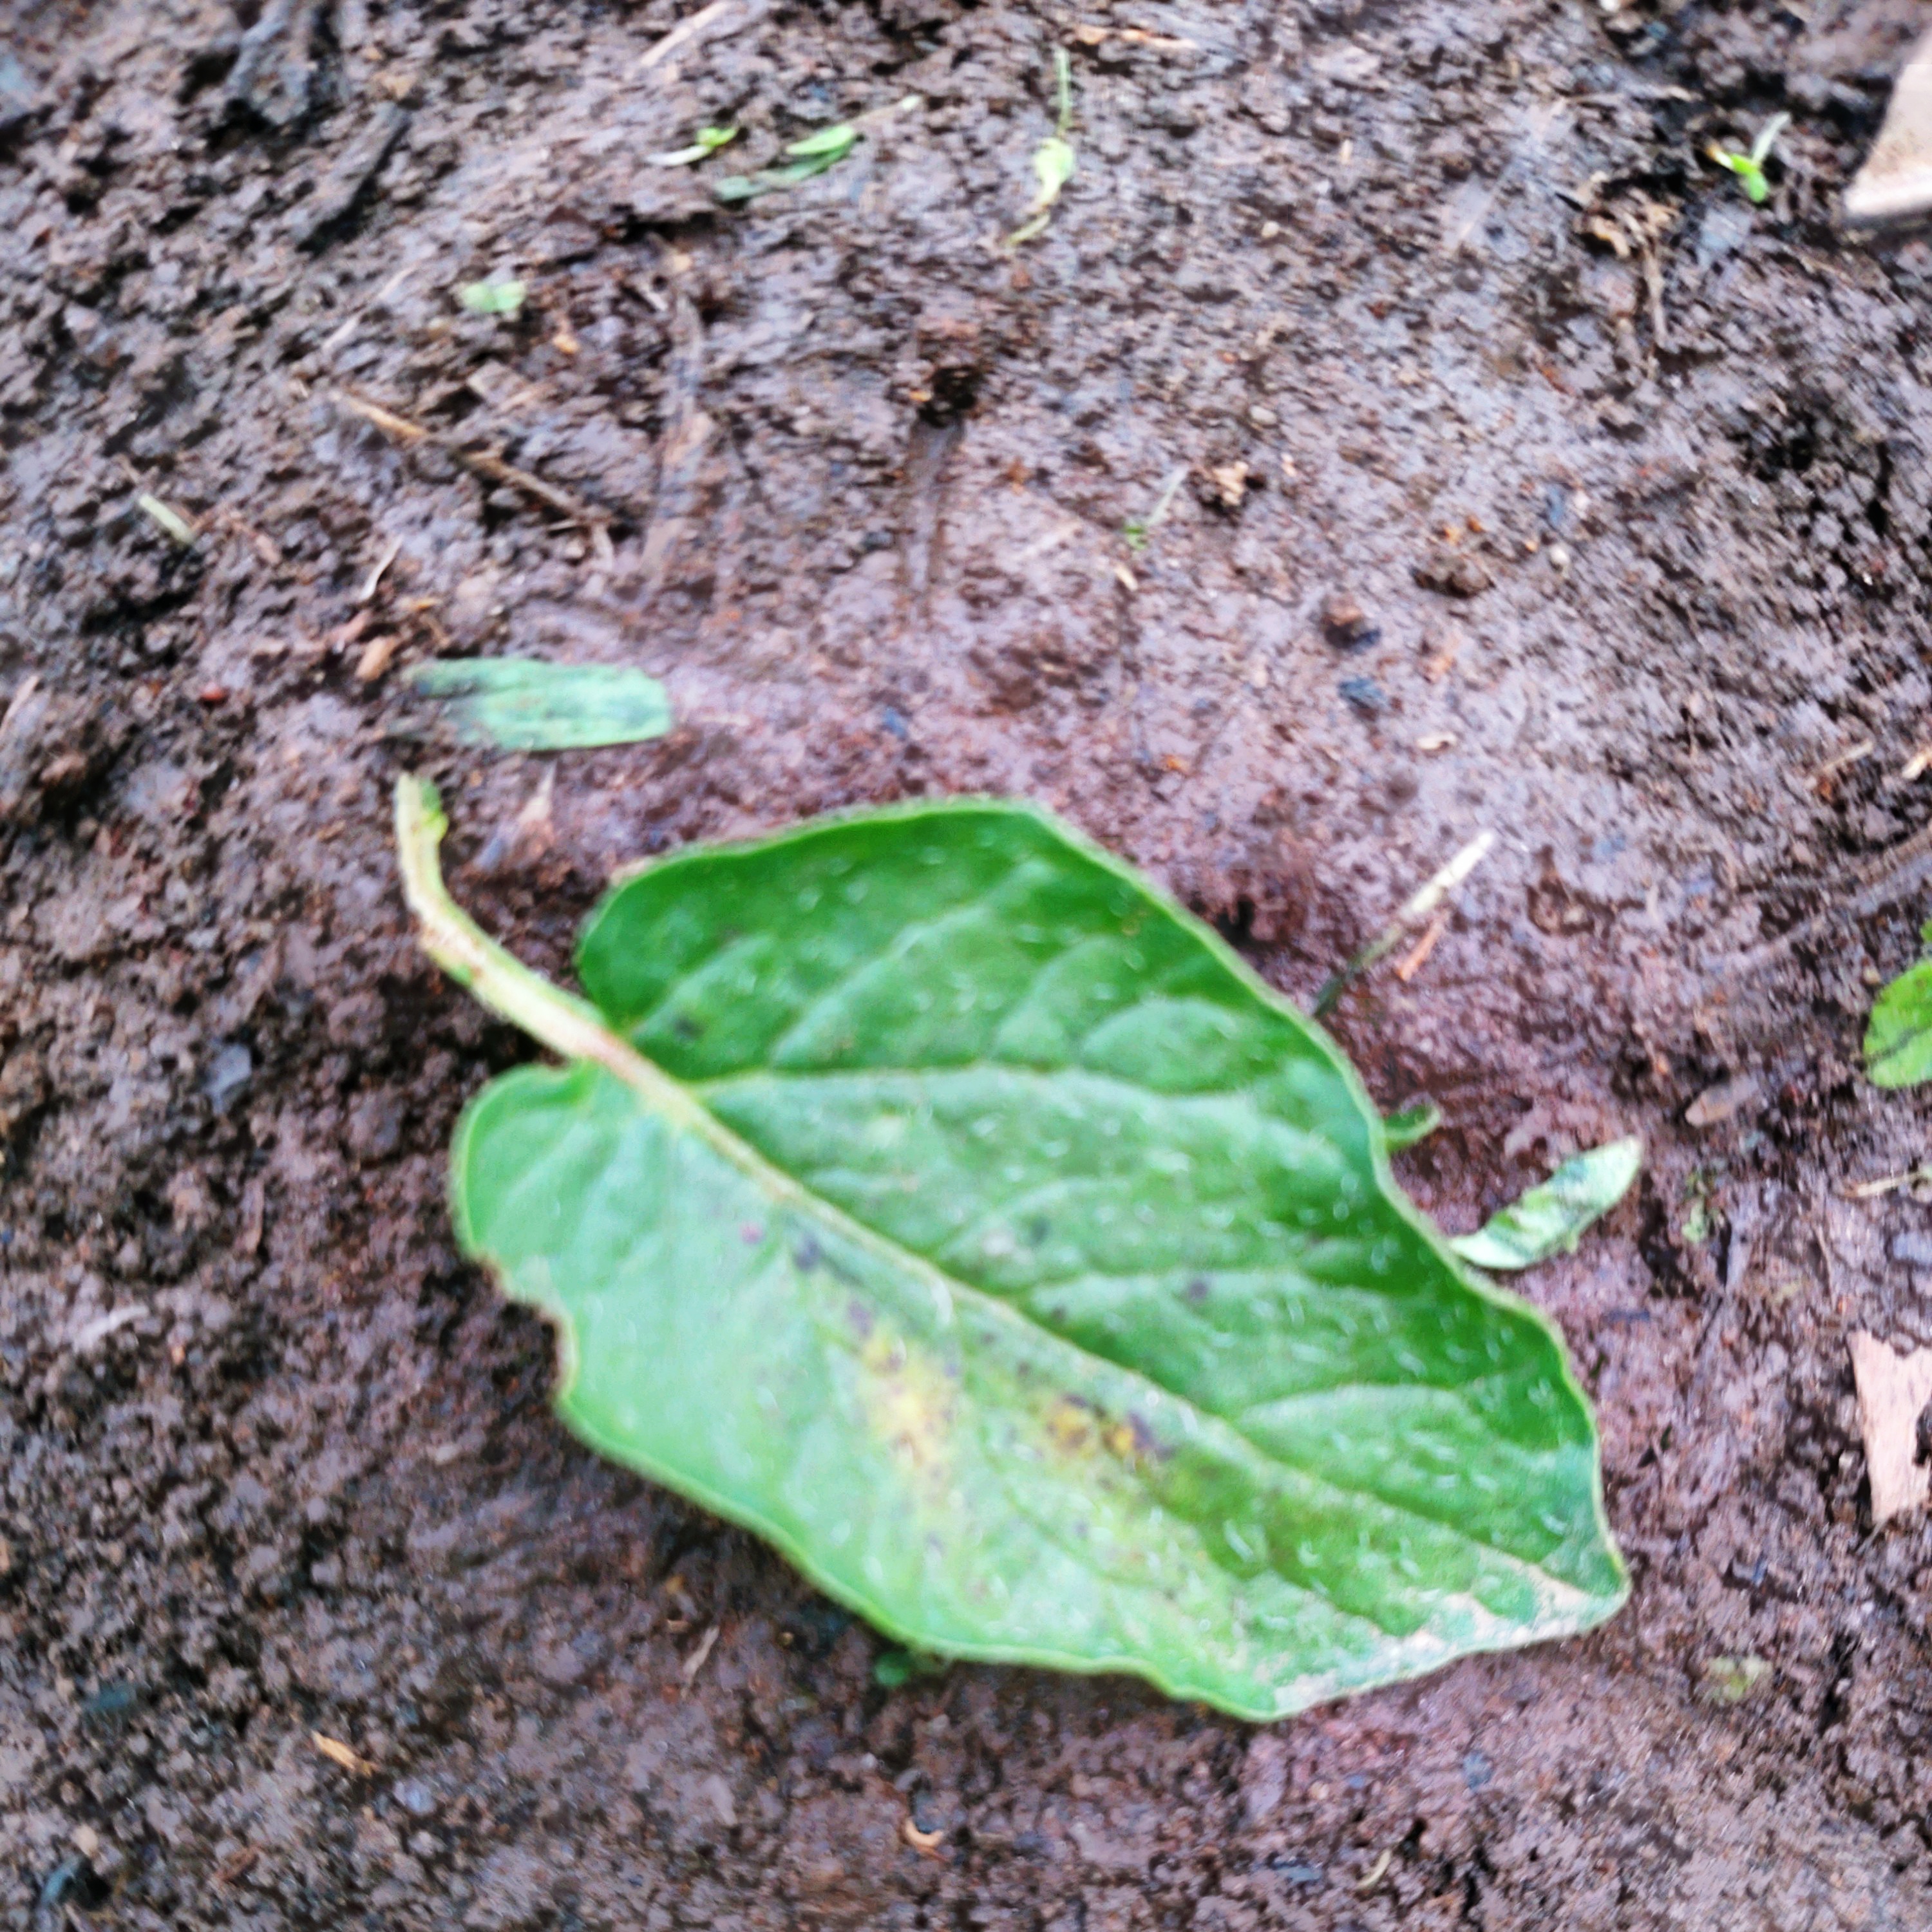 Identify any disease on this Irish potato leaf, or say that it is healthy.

late blight
